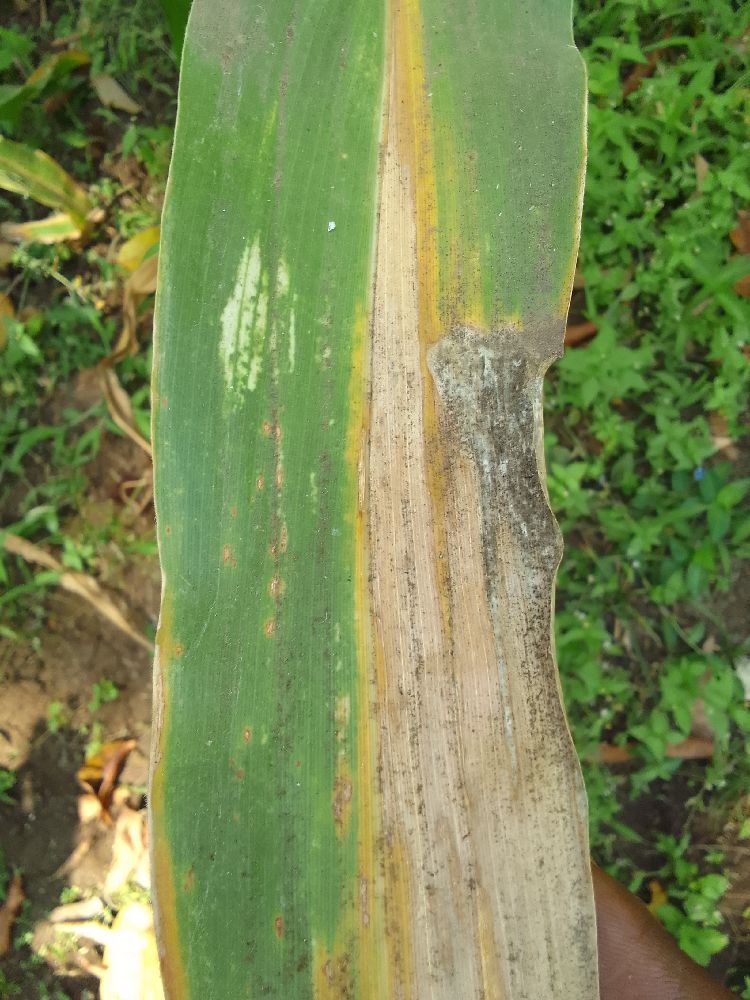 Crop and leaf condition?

maize, maize lethal necrosis
